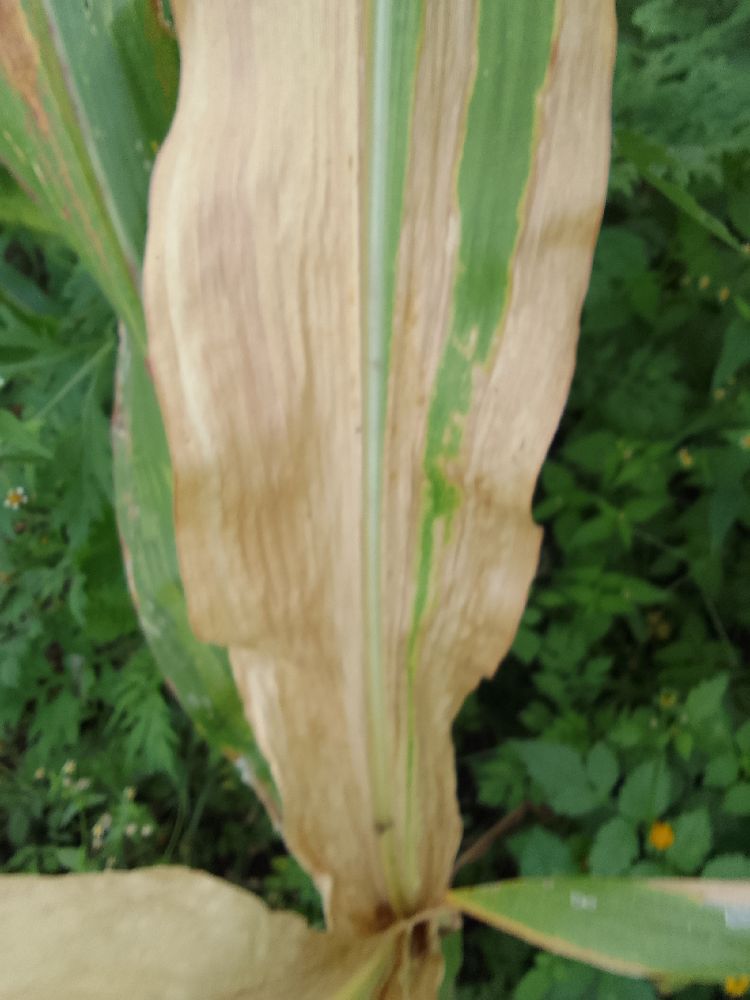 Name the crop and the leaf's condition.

maize, maize lethal necrosis
